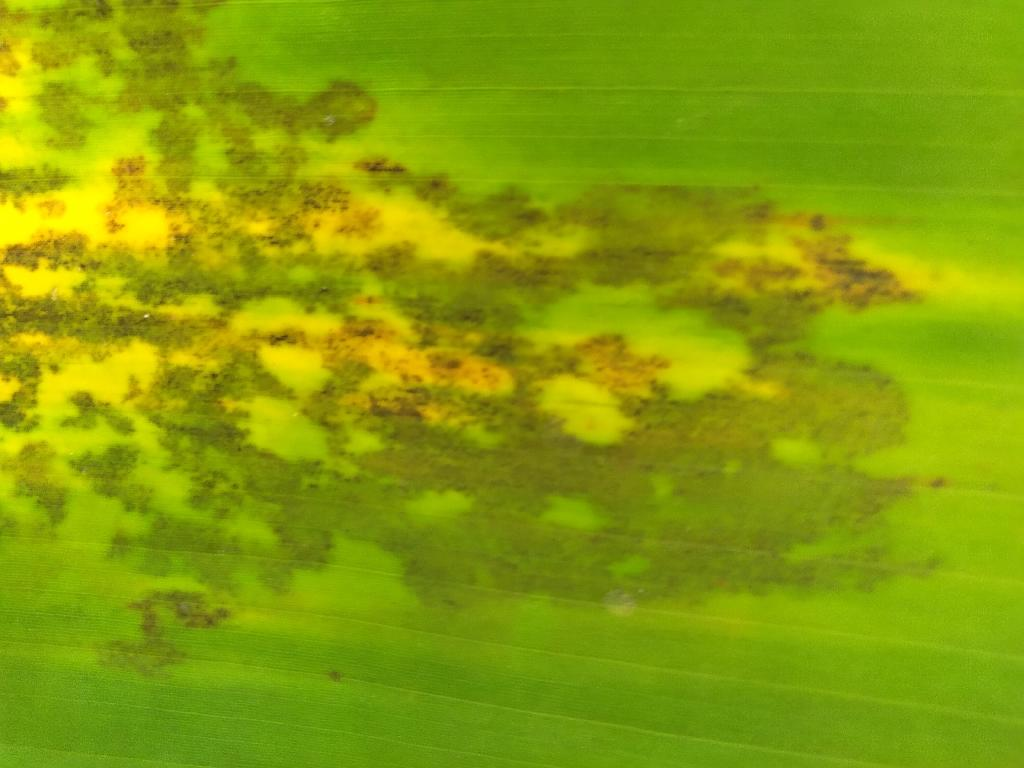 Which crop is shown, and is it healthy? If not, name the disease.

banana, black sigatoka
